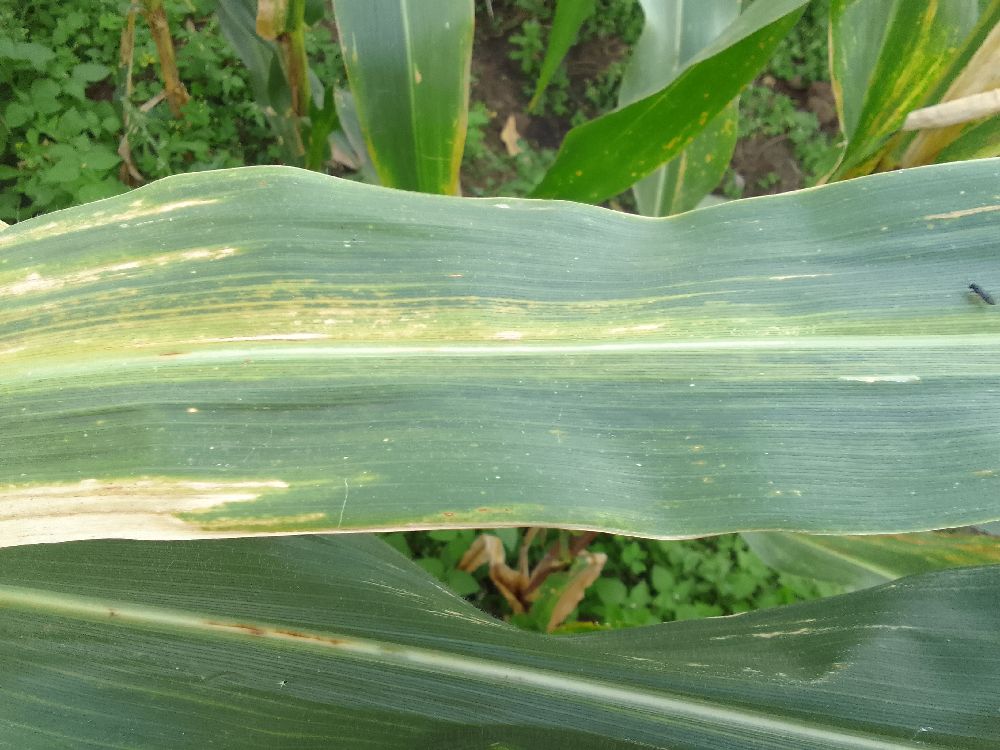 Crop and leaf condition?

maize, maize lethal necrosis
